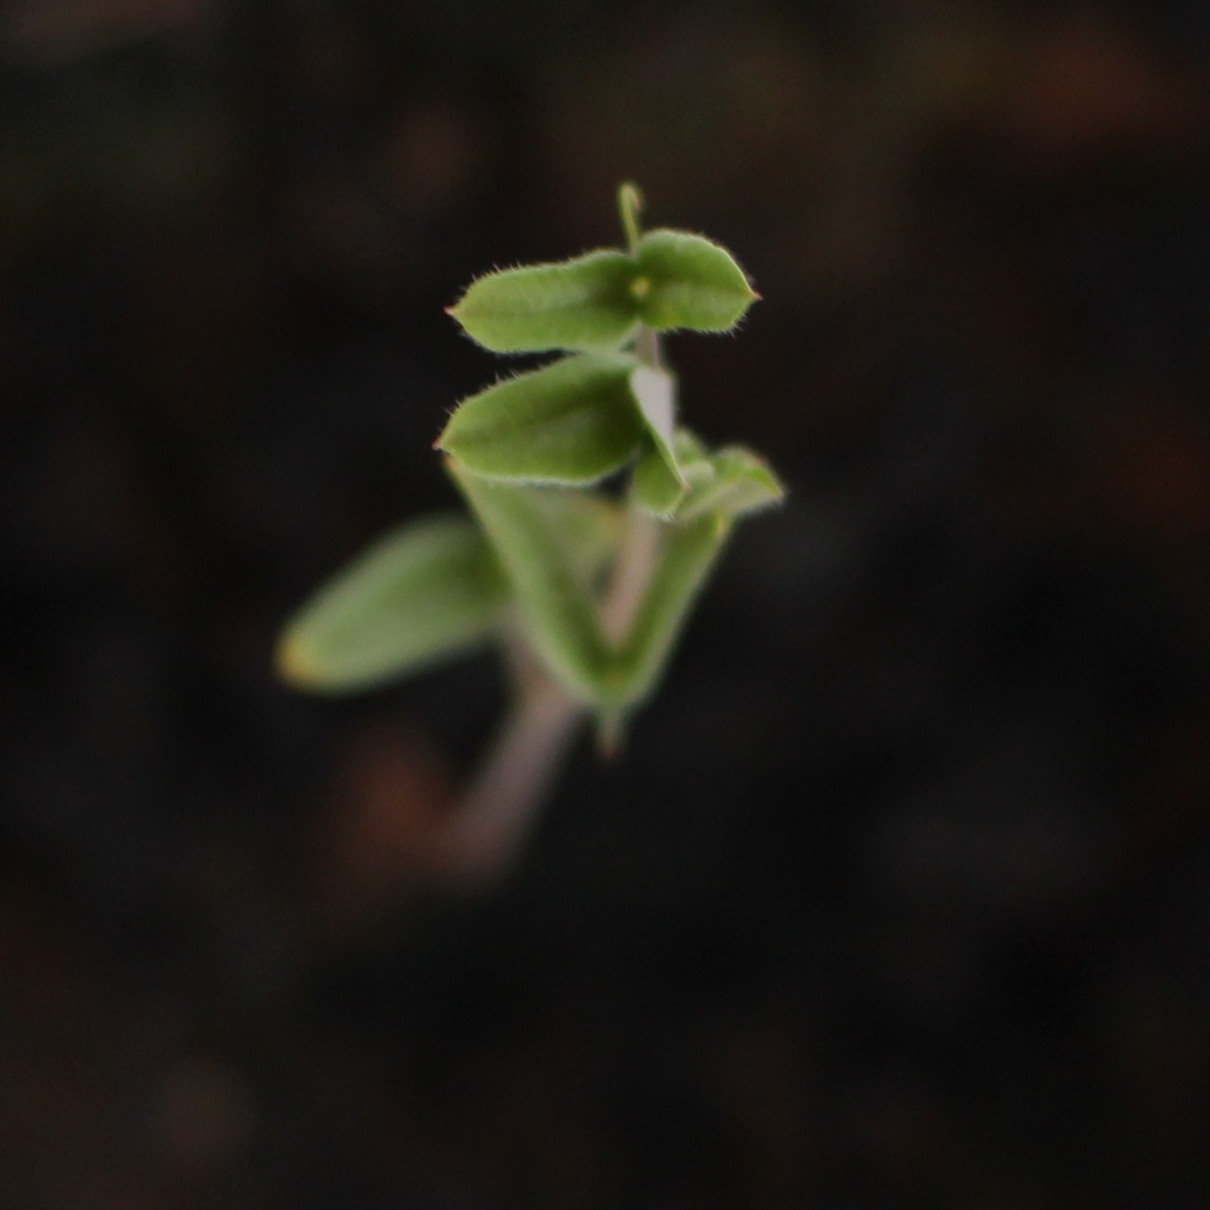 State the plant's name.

Vicia sativa
